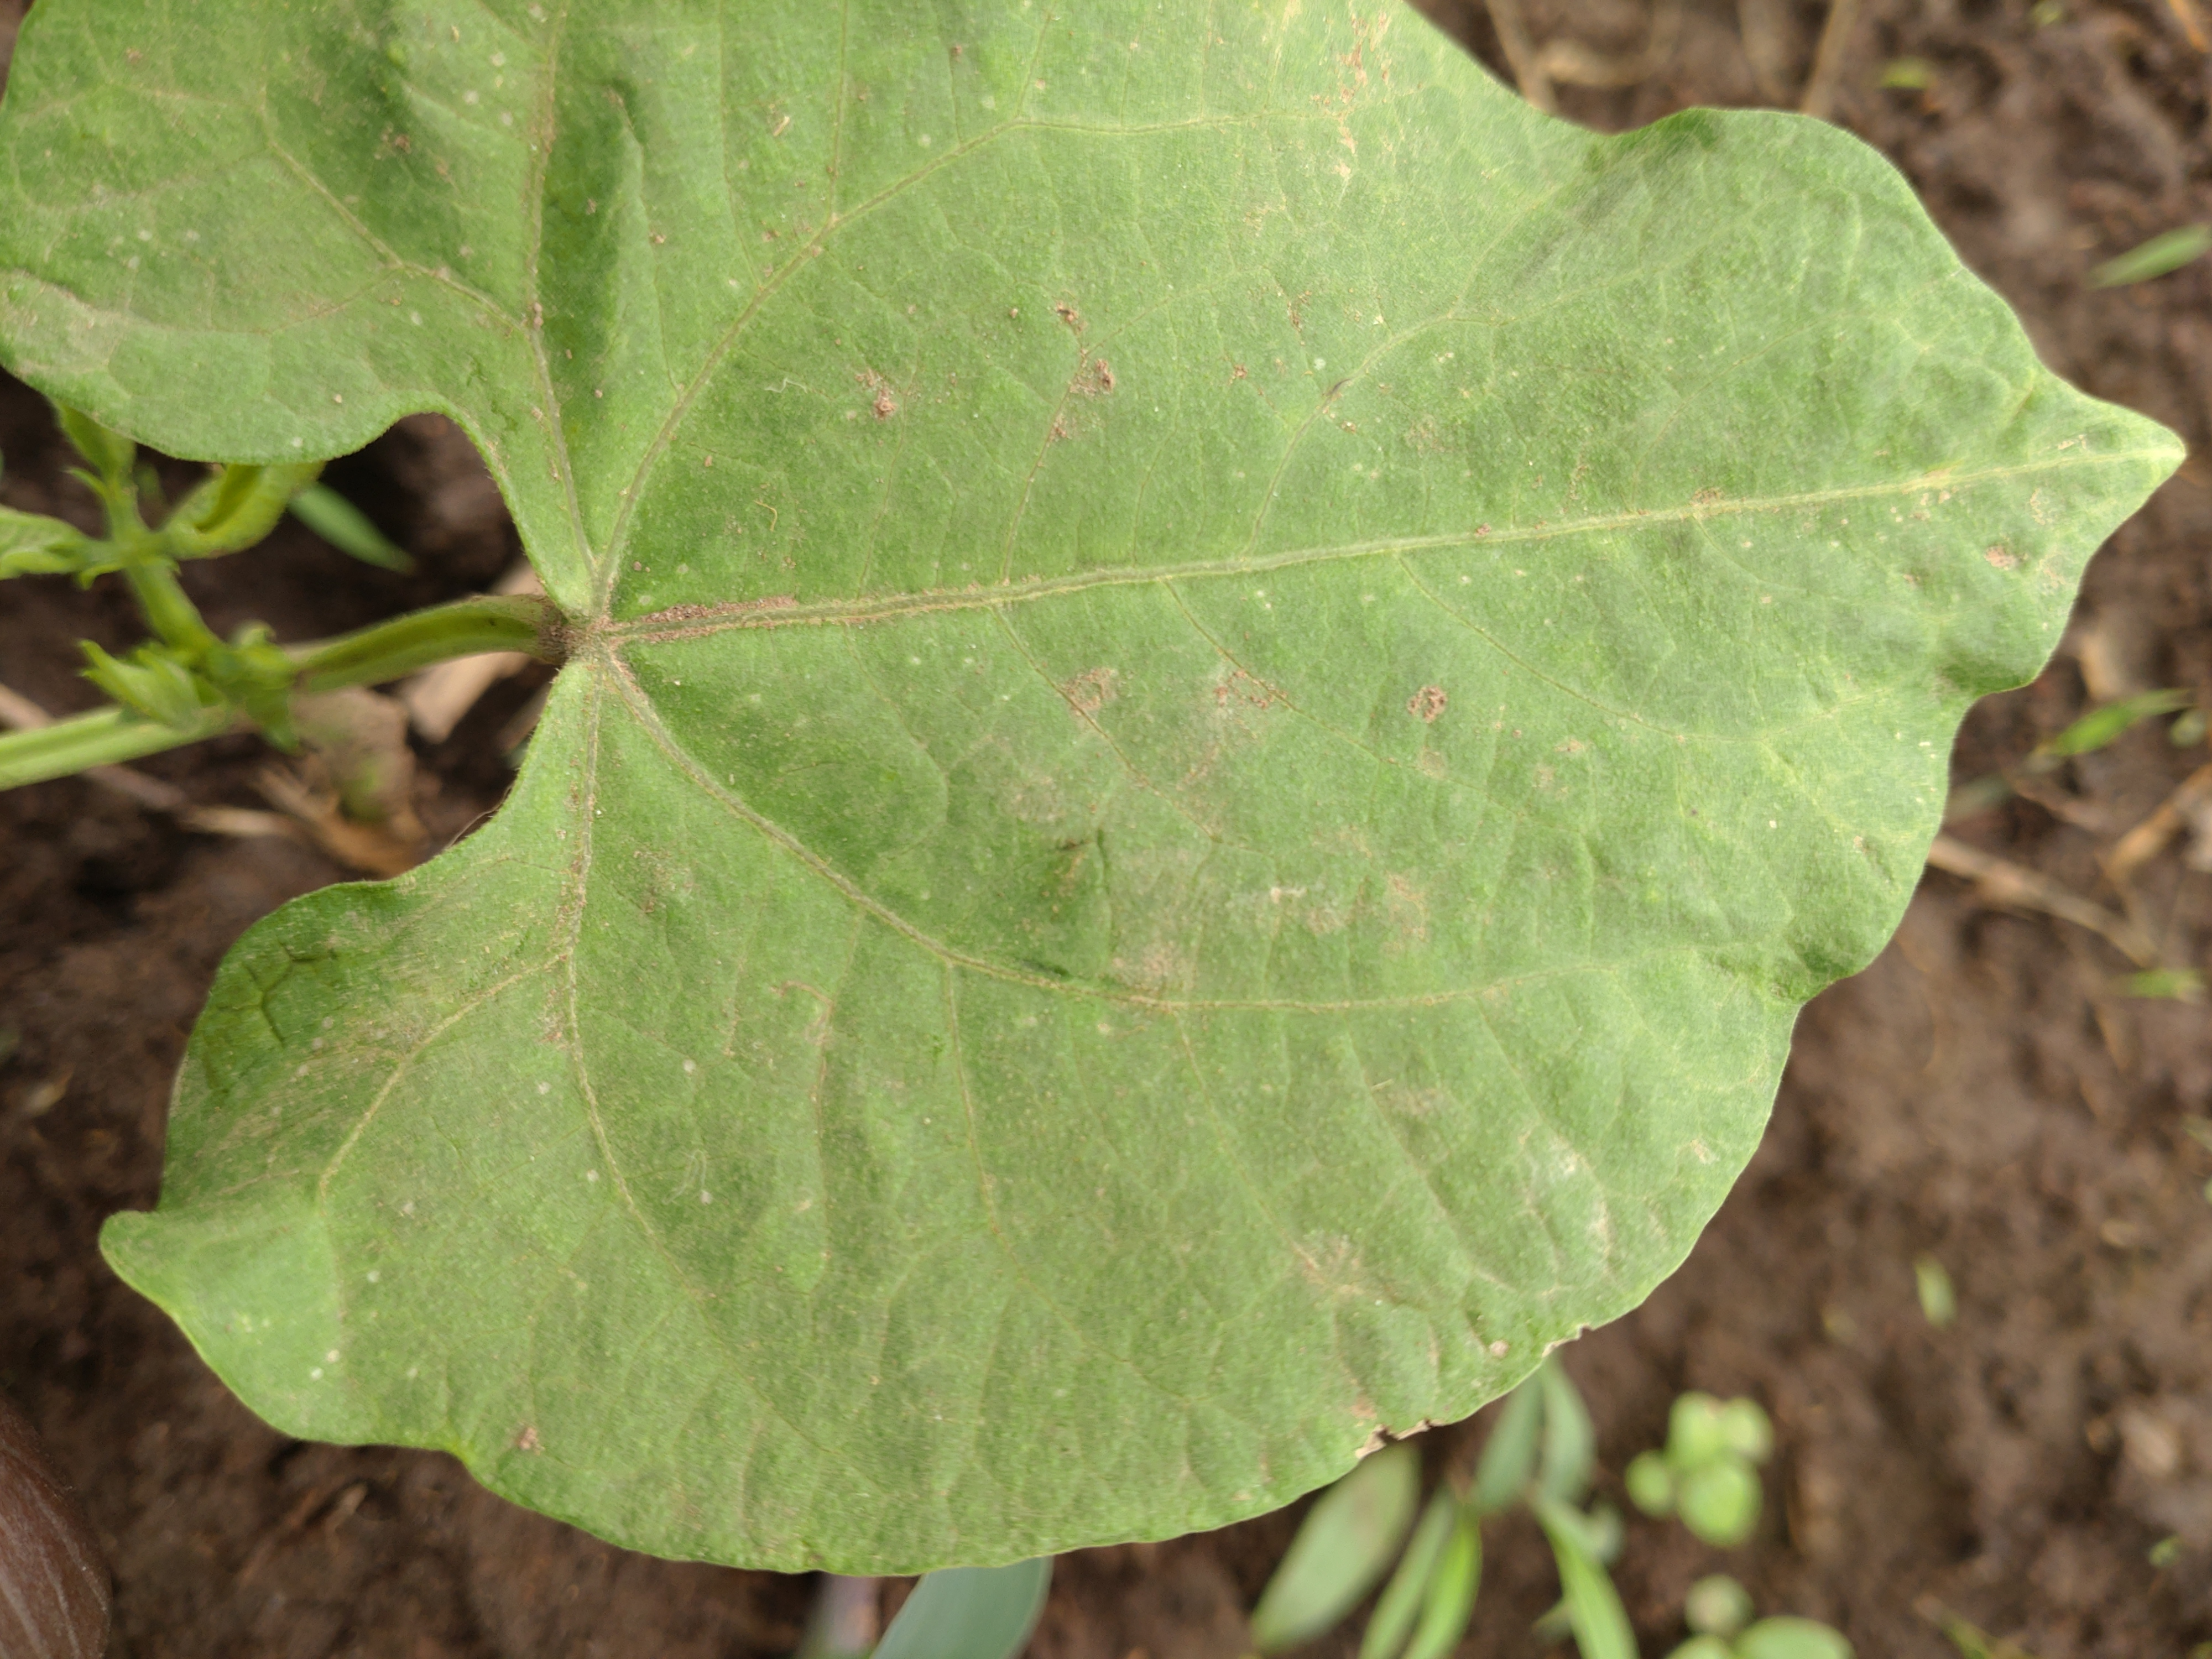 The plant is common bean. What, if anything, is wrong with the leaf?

healthy
